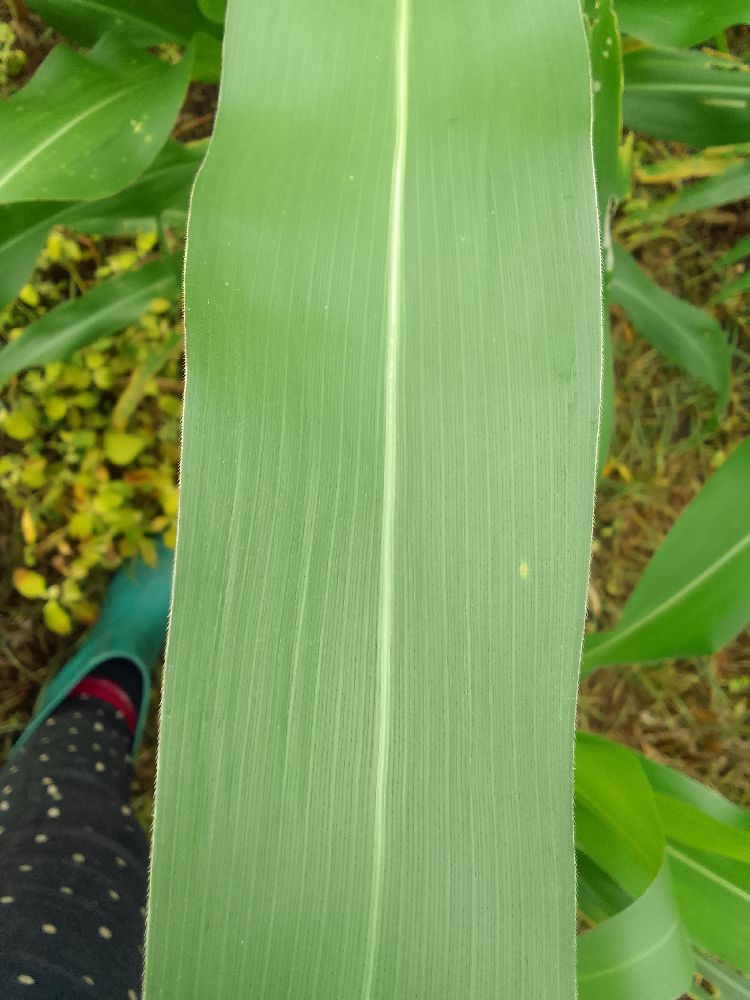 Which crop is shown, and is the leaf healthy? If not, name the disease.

maize, healthy
